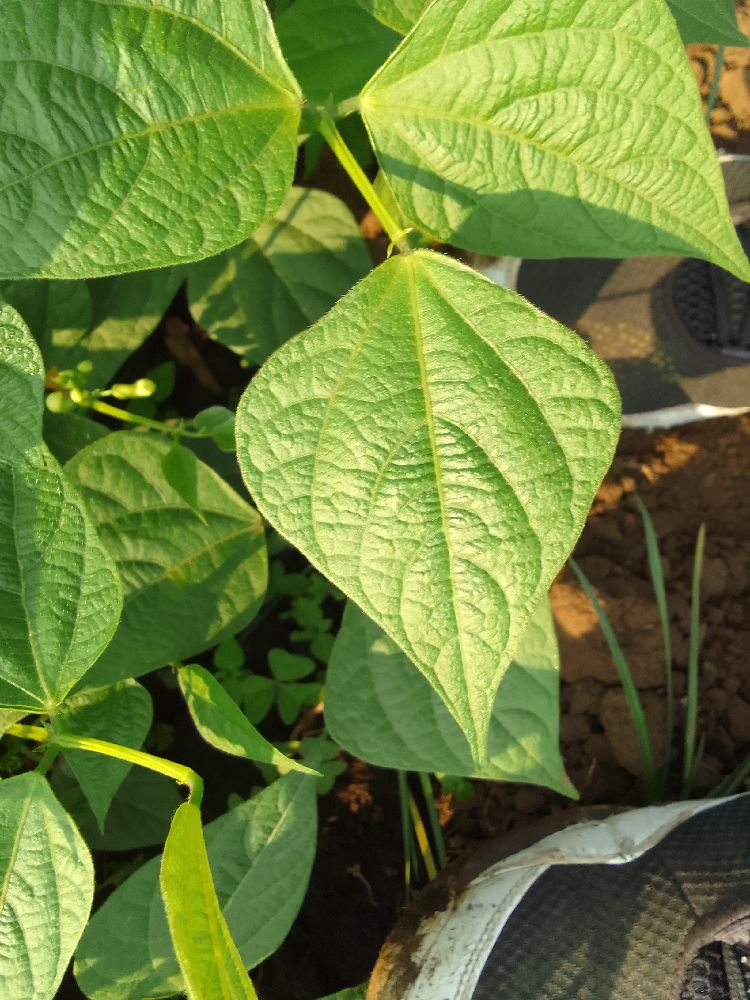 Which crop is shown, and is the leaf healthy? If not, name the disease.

common bean, healthy
